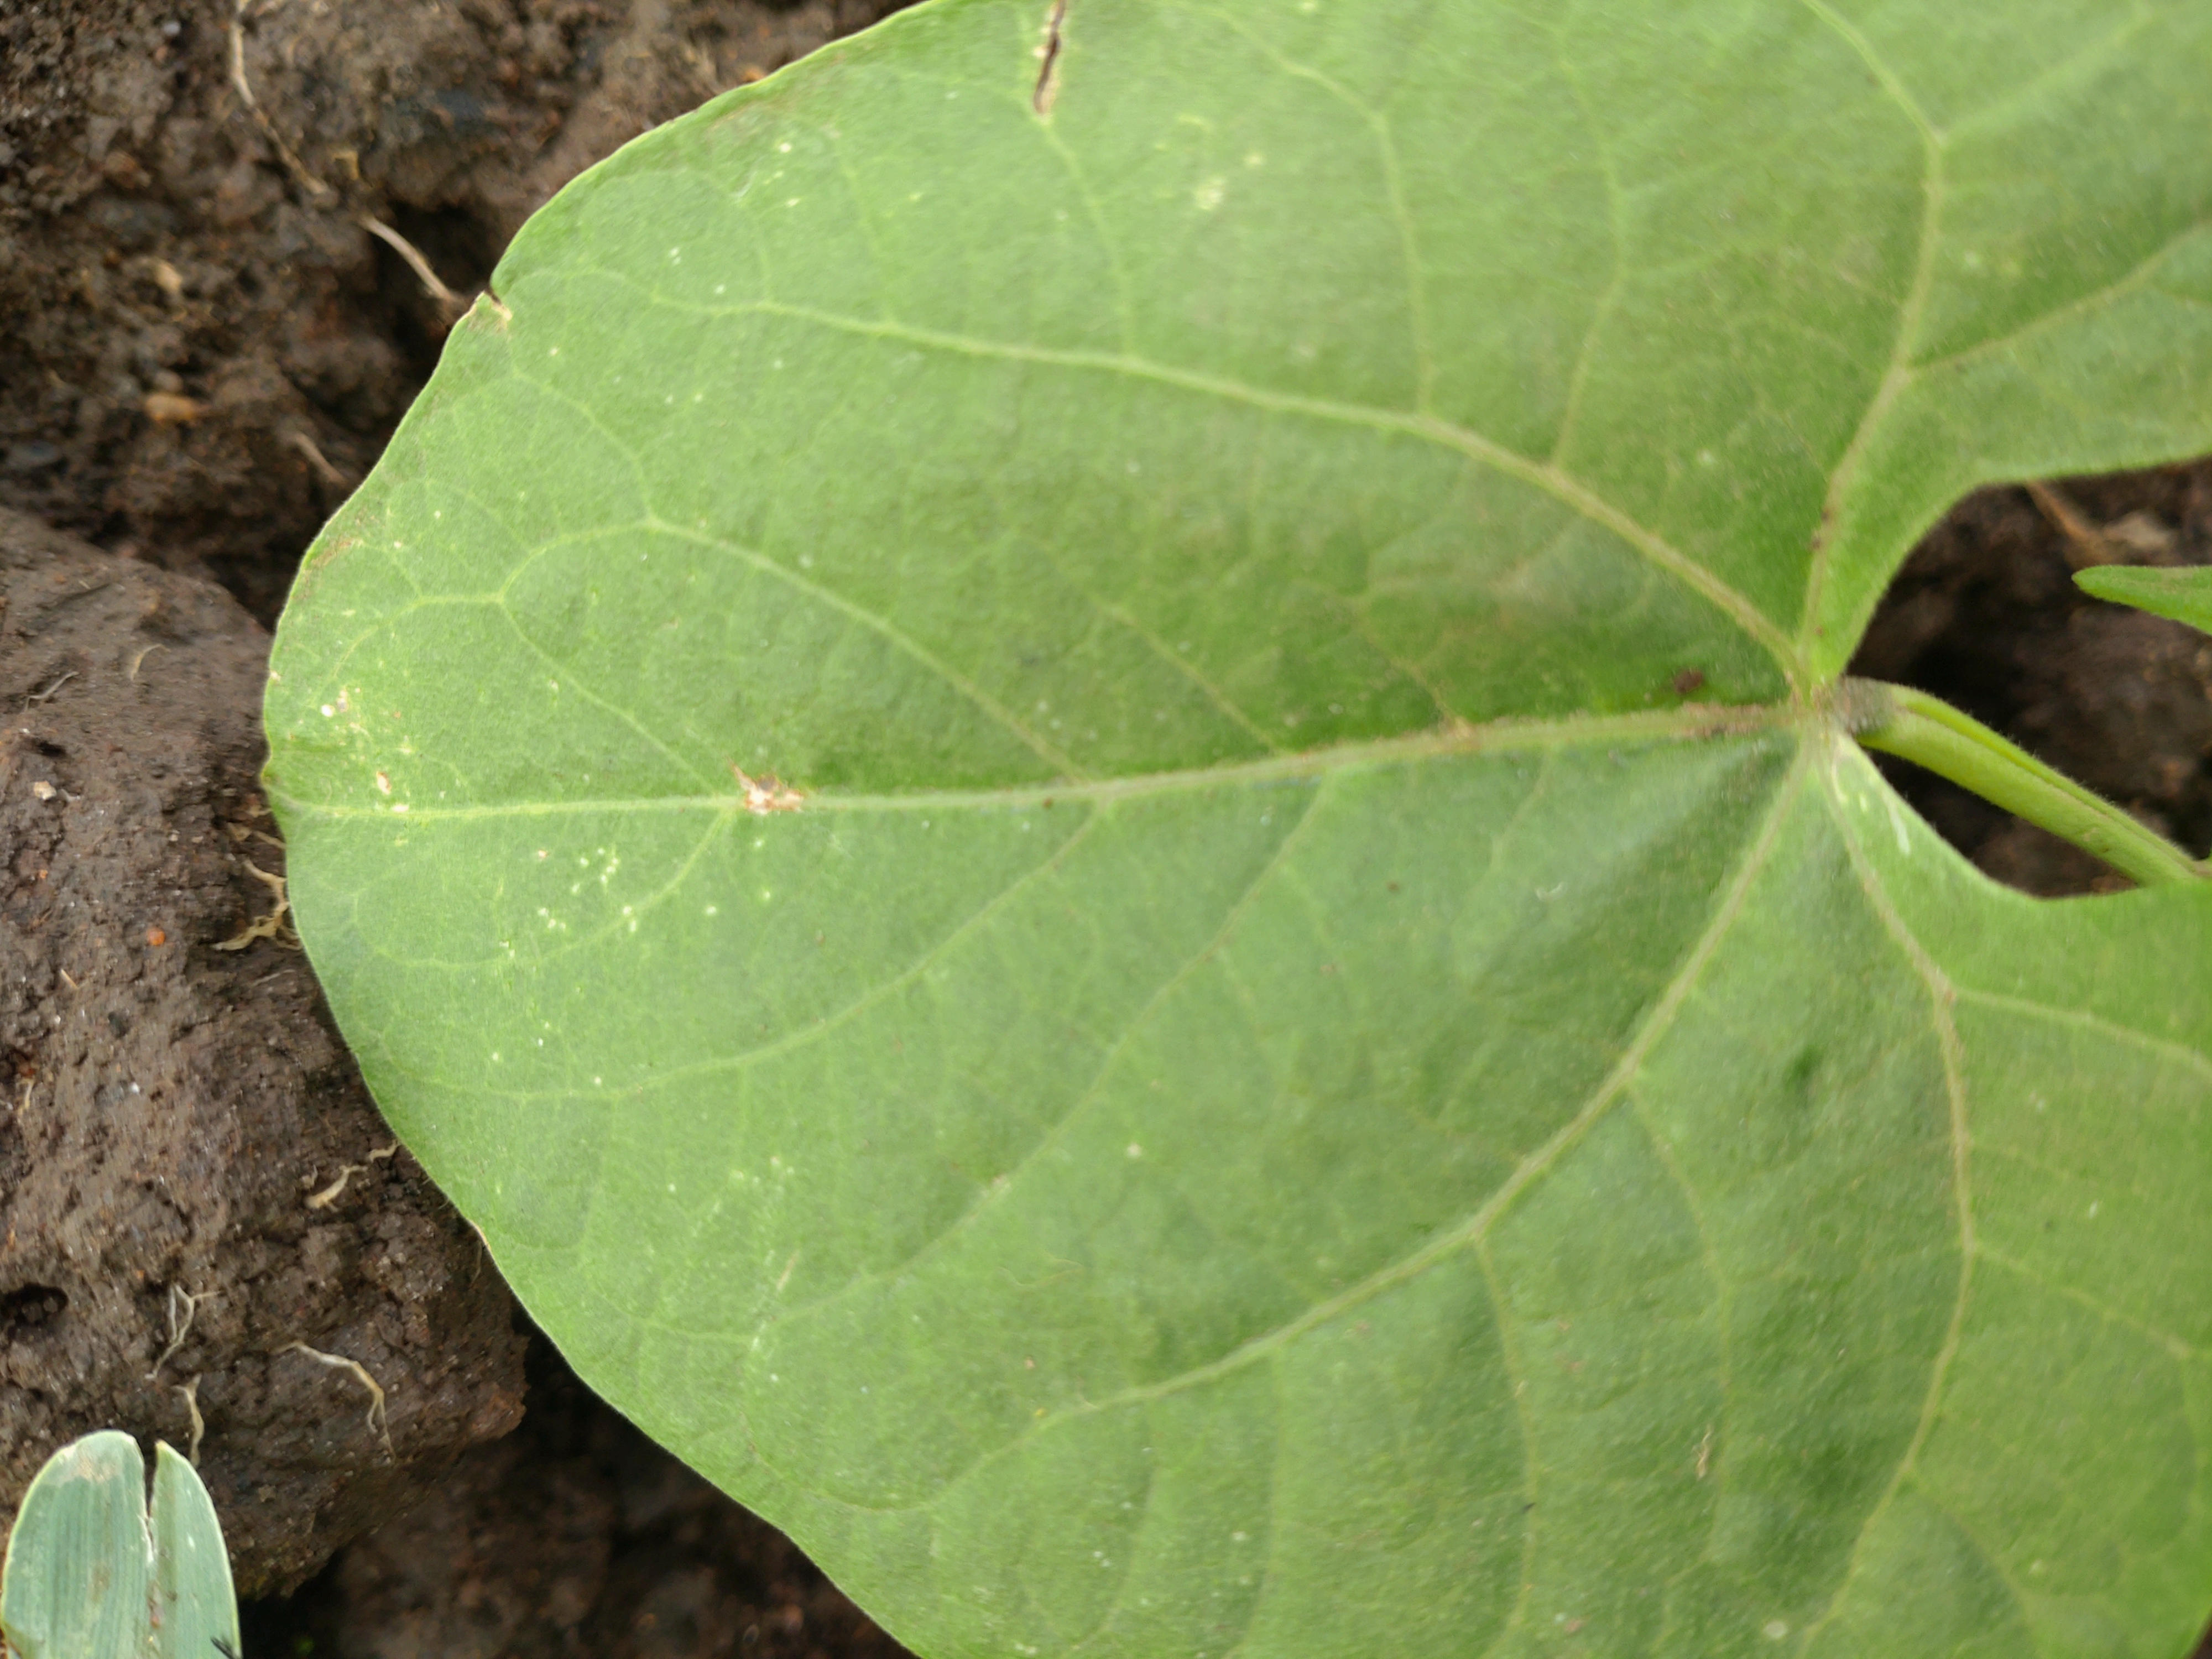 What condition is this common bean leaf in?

healthy
